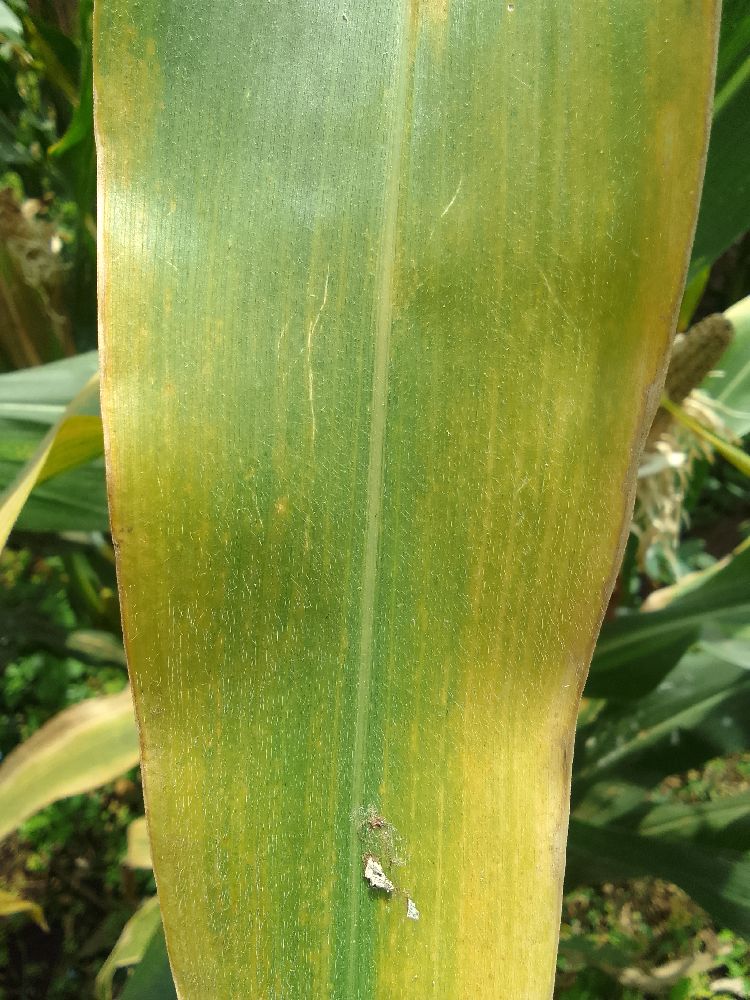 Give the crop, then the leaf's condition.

maize, maize lethal necrosis
